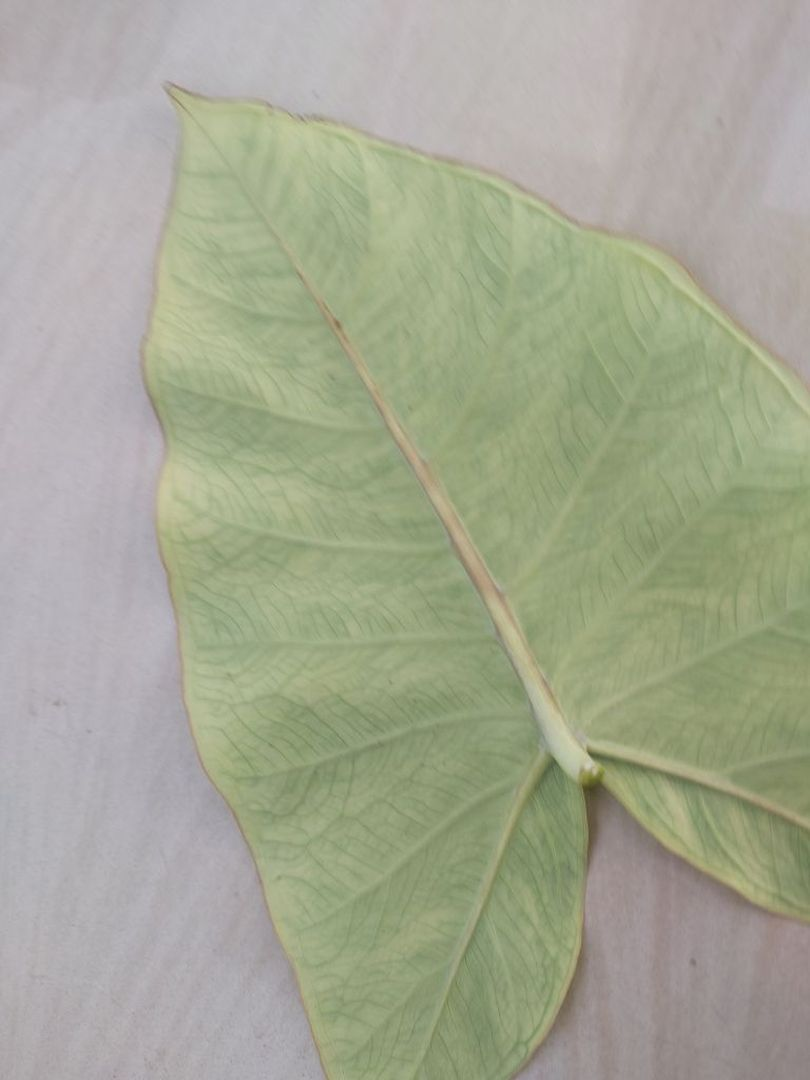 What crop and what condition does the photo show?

taro, mosaic
